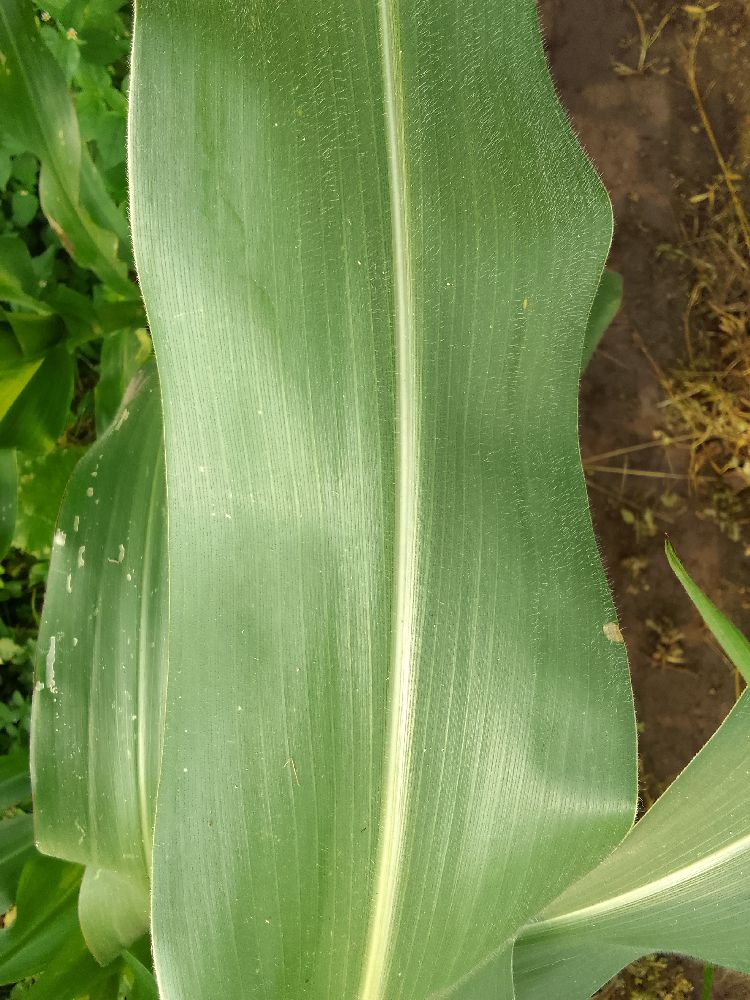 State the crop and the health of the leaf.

maize, healthy
